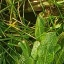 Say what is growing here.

structured weed
